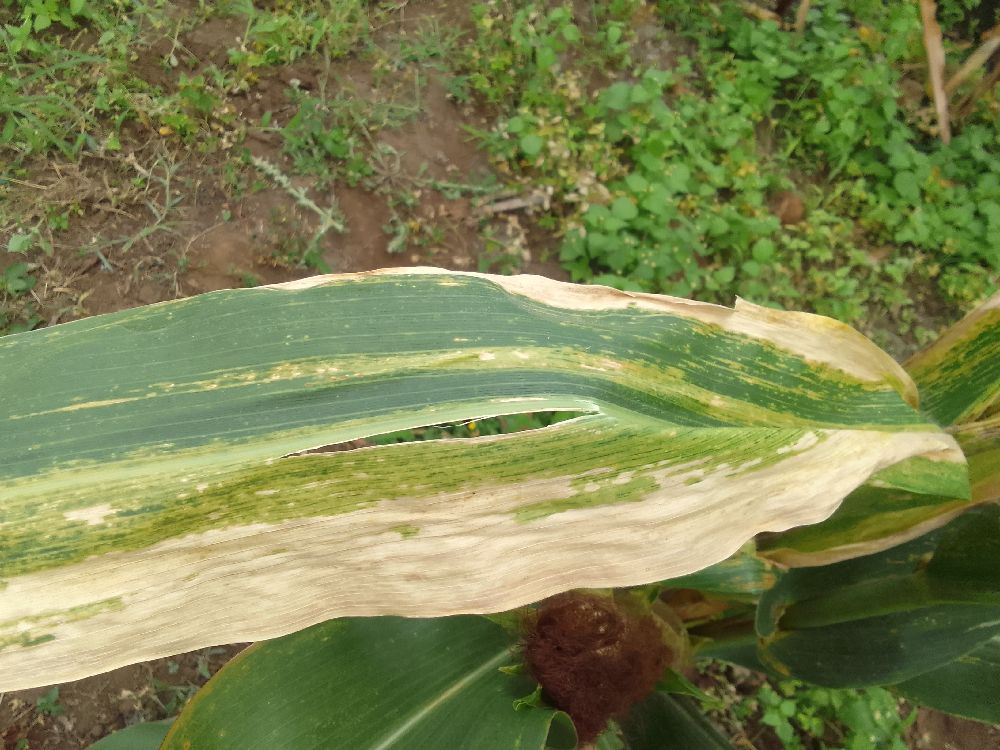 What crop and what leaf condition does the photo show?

maize, maize lethal necrosis
